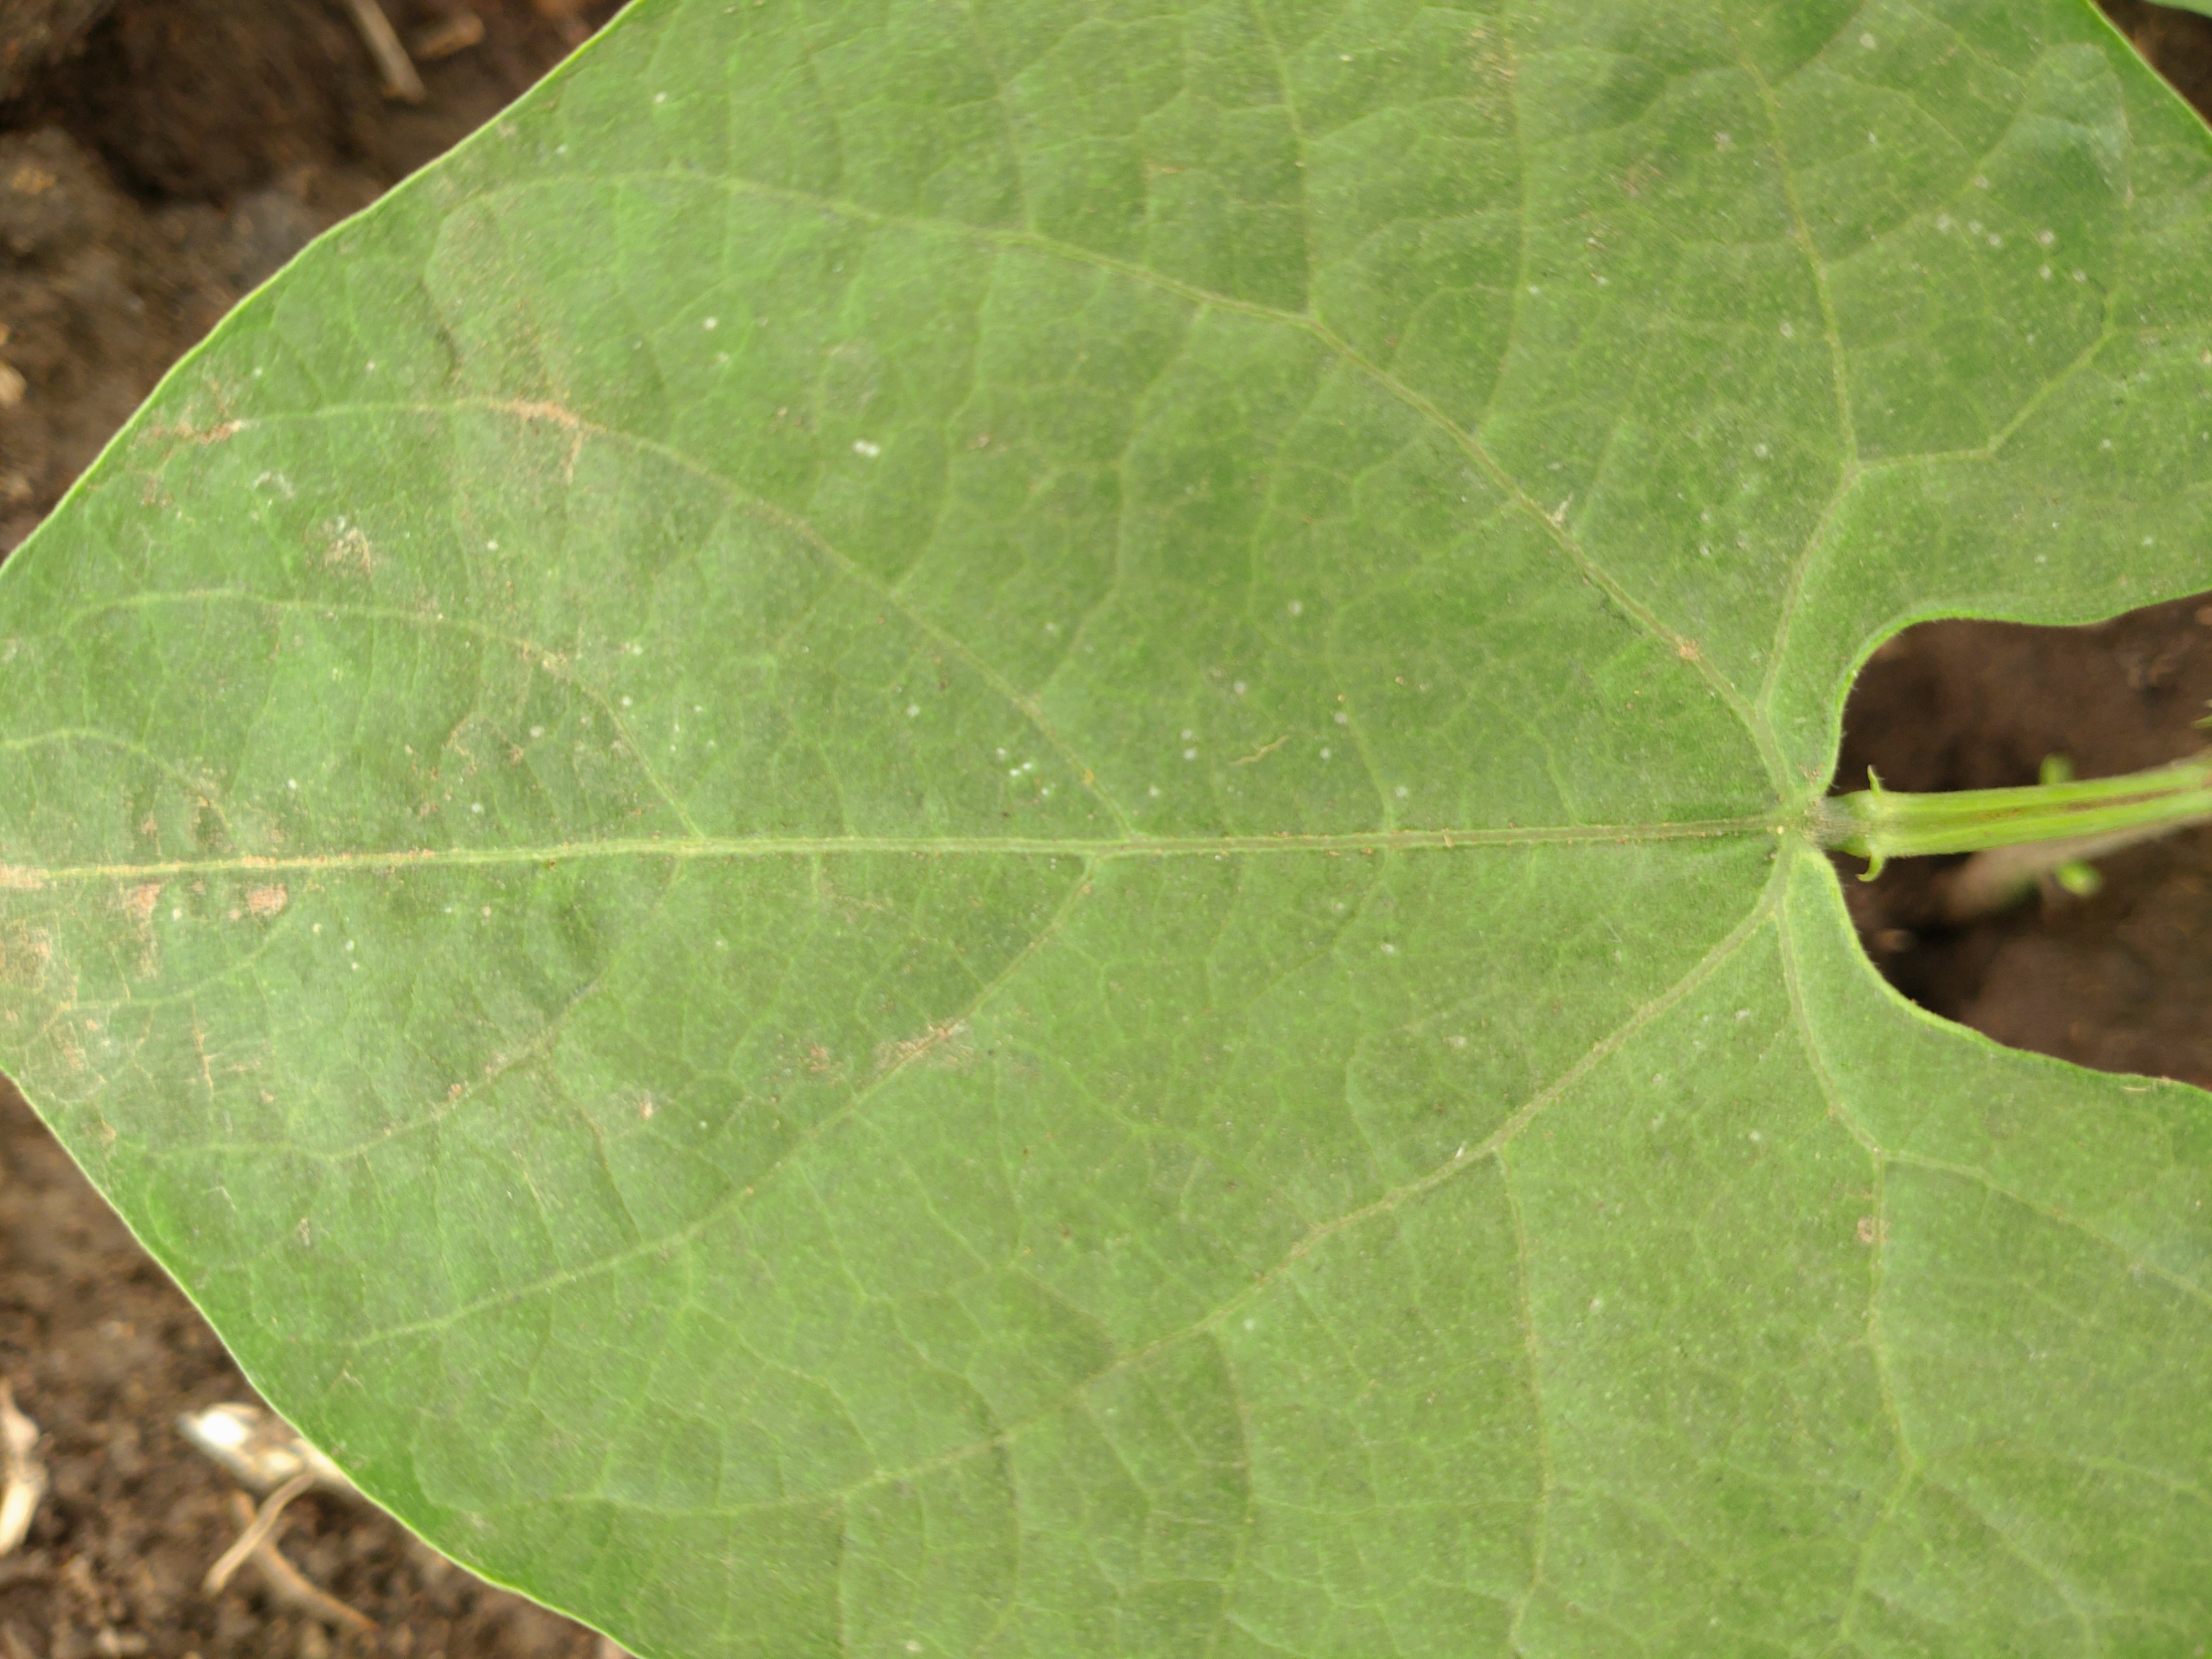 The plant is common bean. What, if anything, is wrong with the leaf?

healthy
